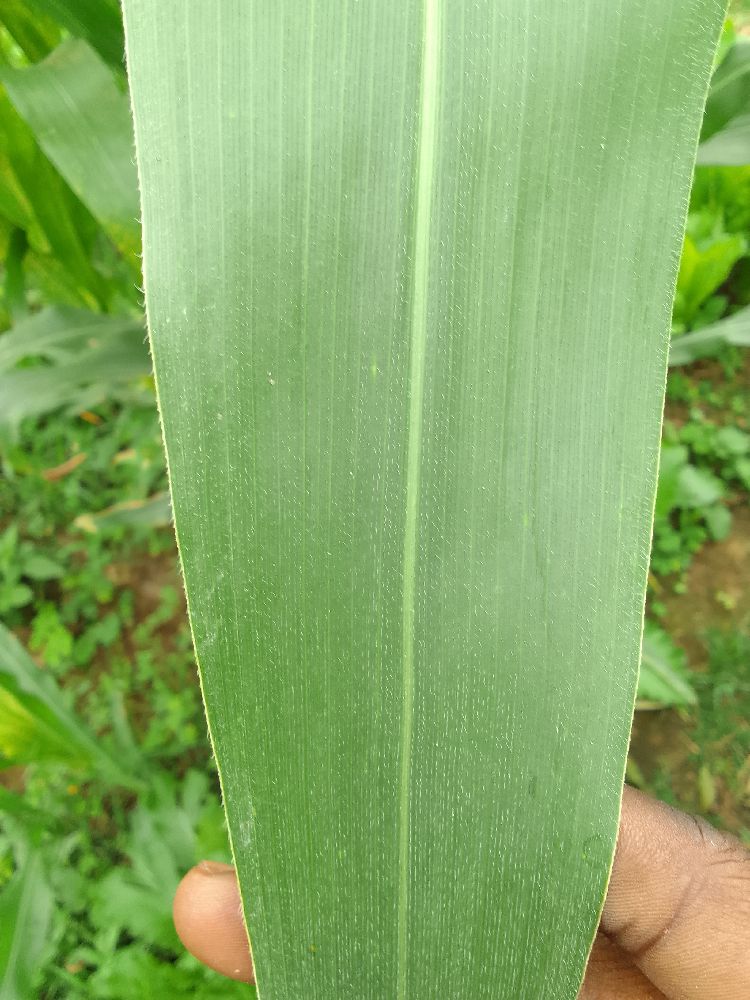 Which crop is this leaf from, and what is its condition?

maize, healthy
